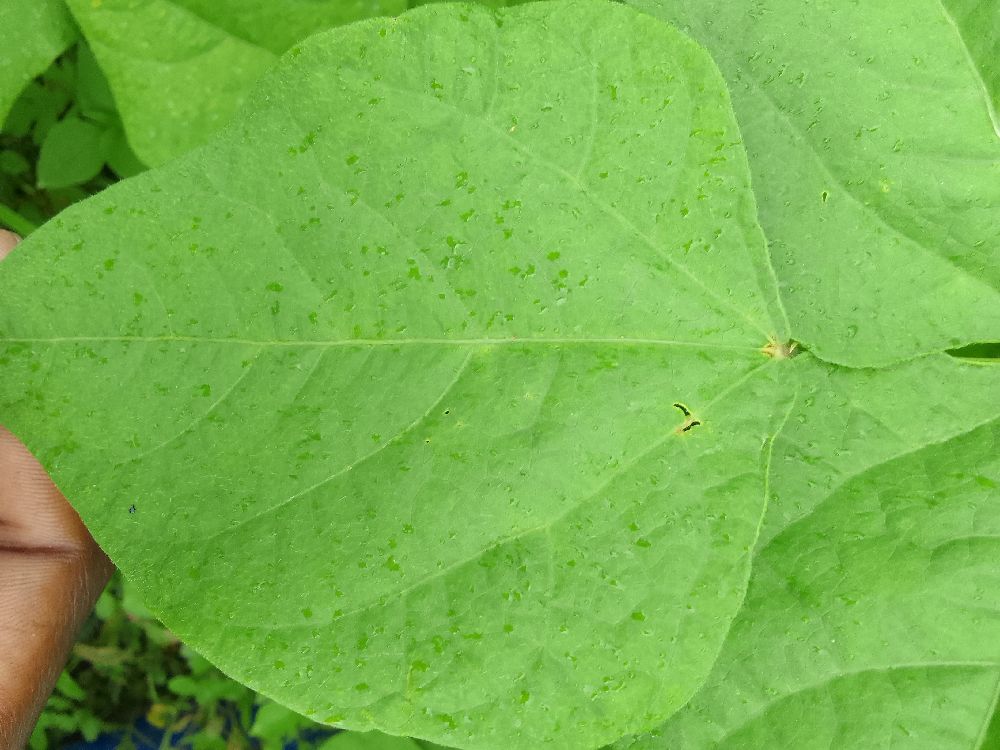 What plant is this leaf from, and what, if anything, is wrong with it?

common bean, healthy
